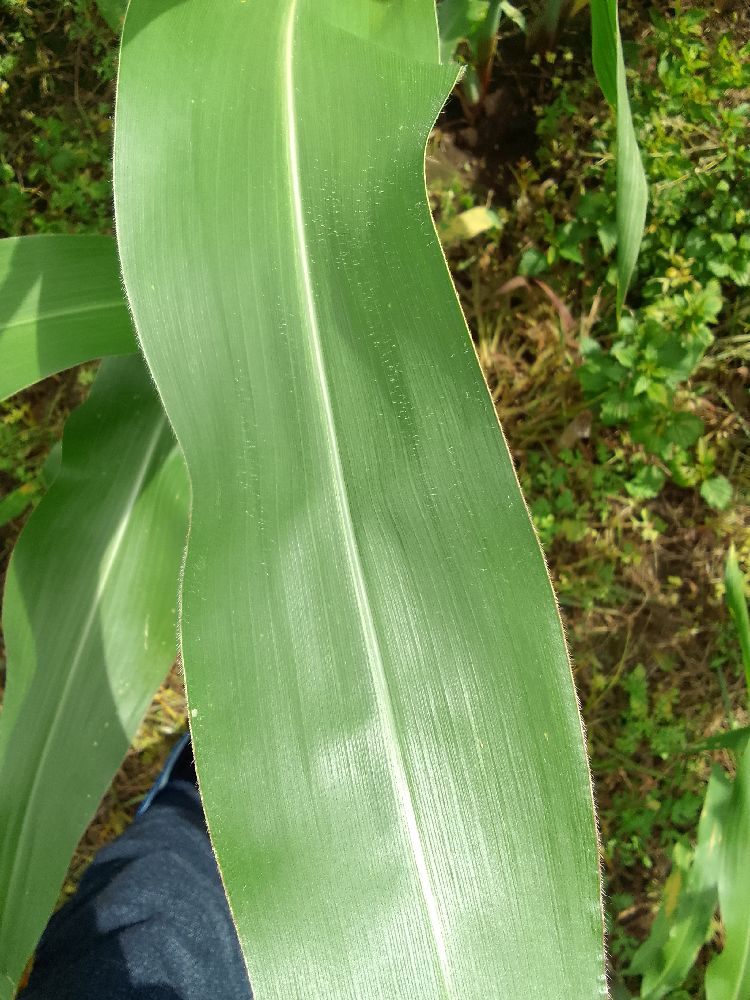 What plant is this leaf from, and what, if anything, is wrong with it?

maize, healthy
